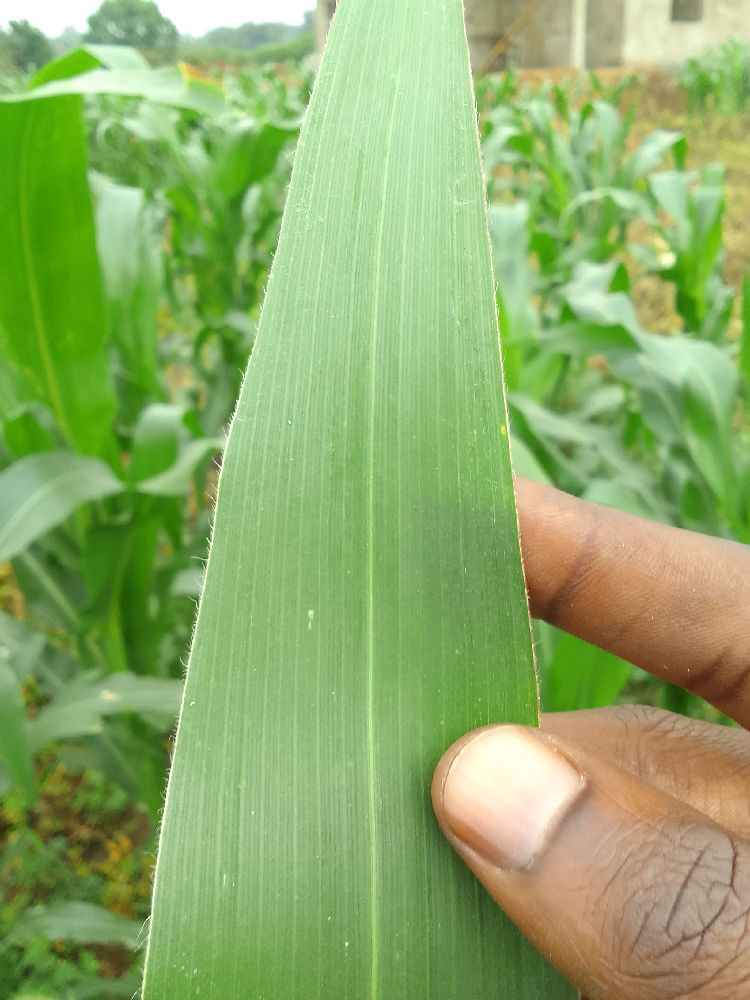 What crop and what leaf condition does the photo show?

maize, healthy
